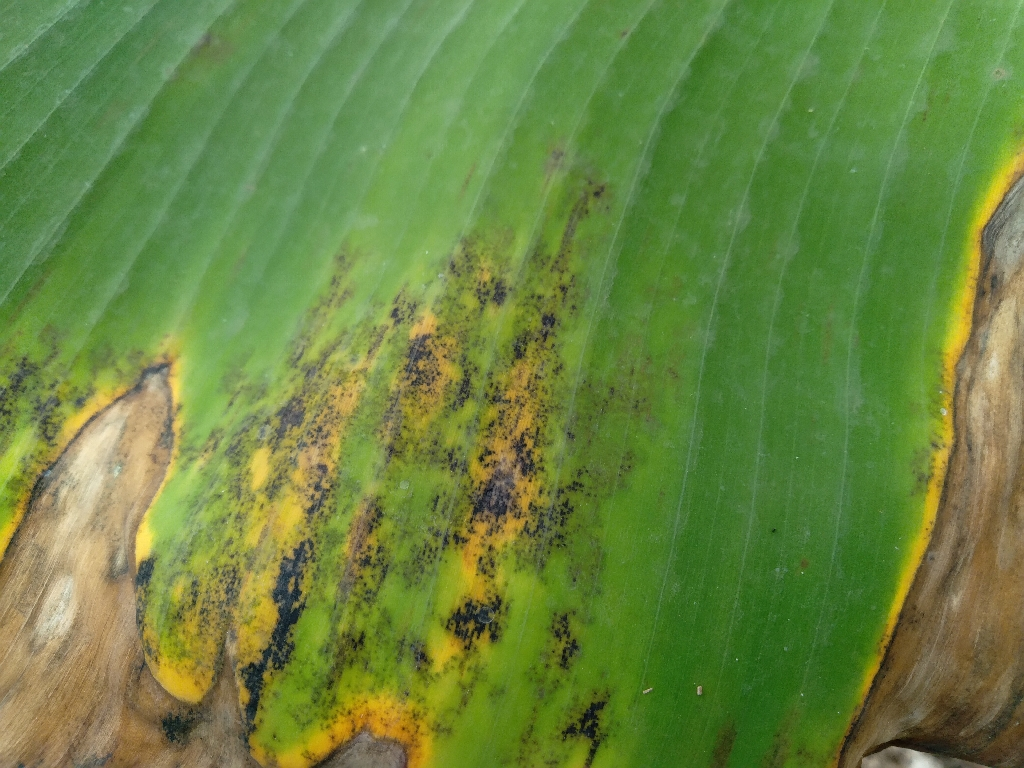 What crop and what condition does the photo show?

banana, black sigatoka
